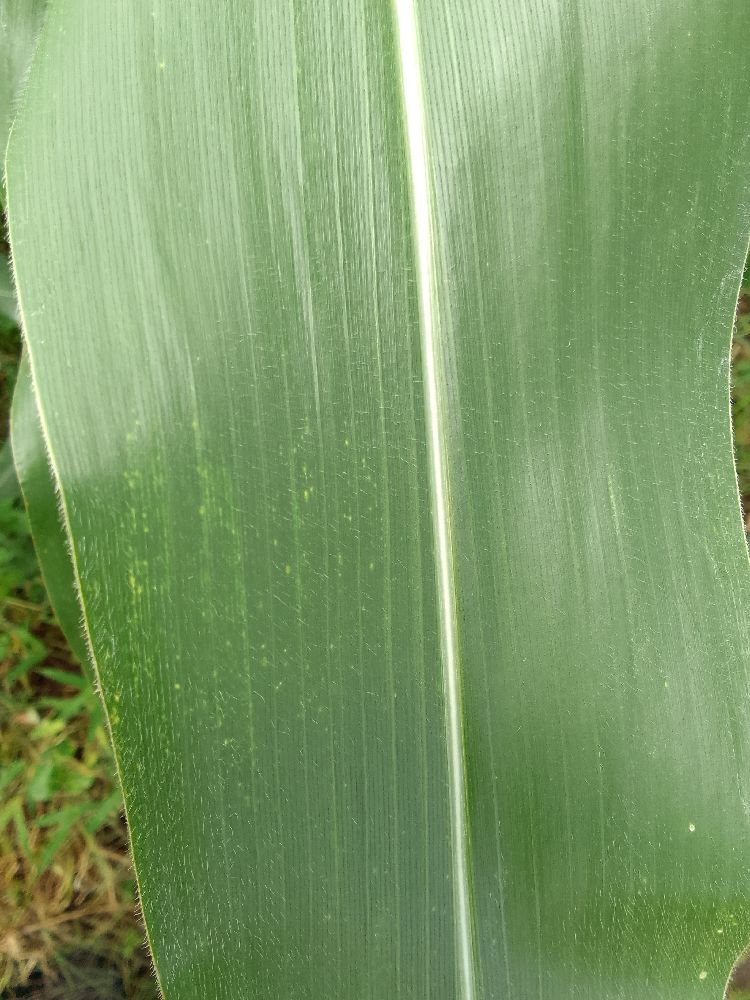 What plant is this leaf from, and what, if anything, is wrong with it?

maize, healthy
